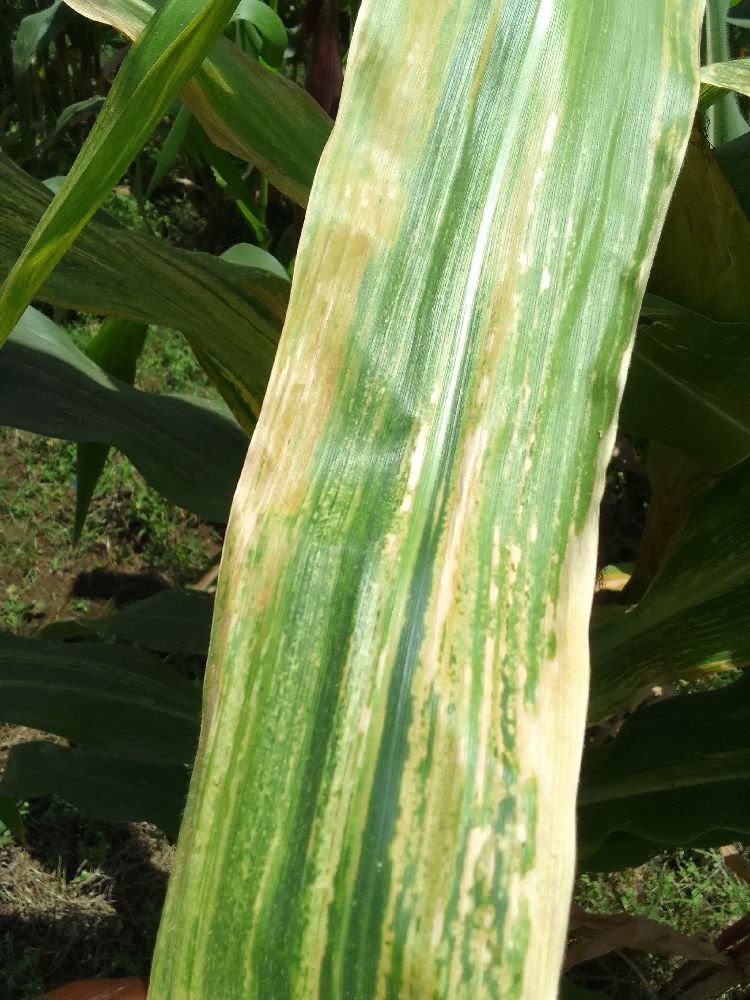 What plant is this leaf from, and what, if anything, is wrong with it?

maize, maize lethal necrosis
